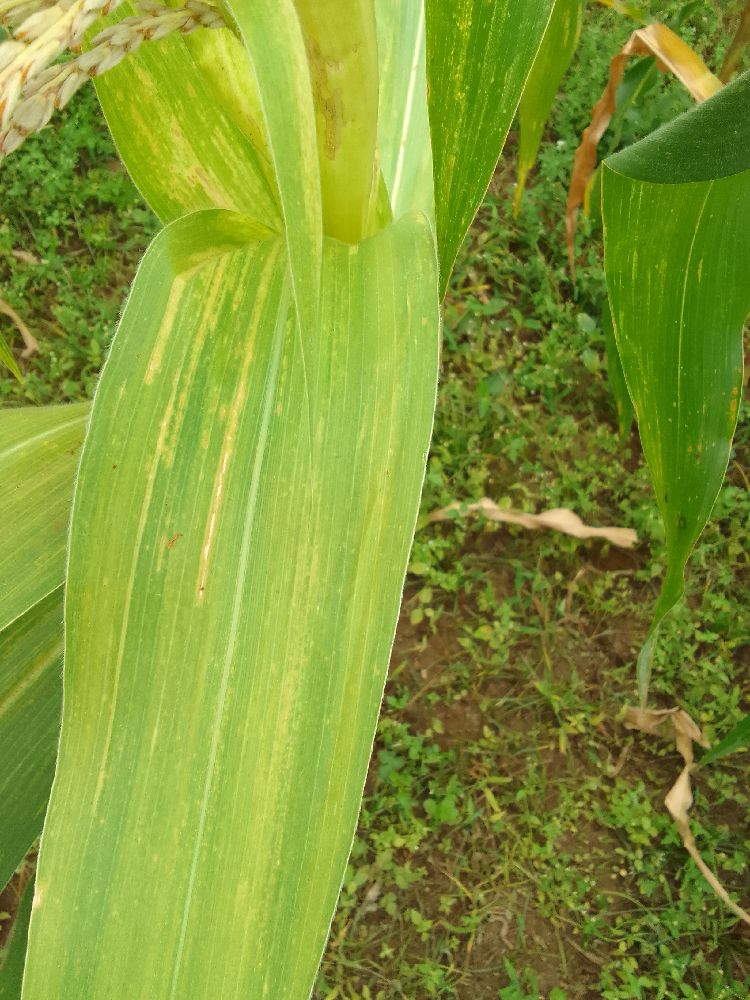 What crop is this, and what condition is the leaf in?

maize, maize lethal necrosis
